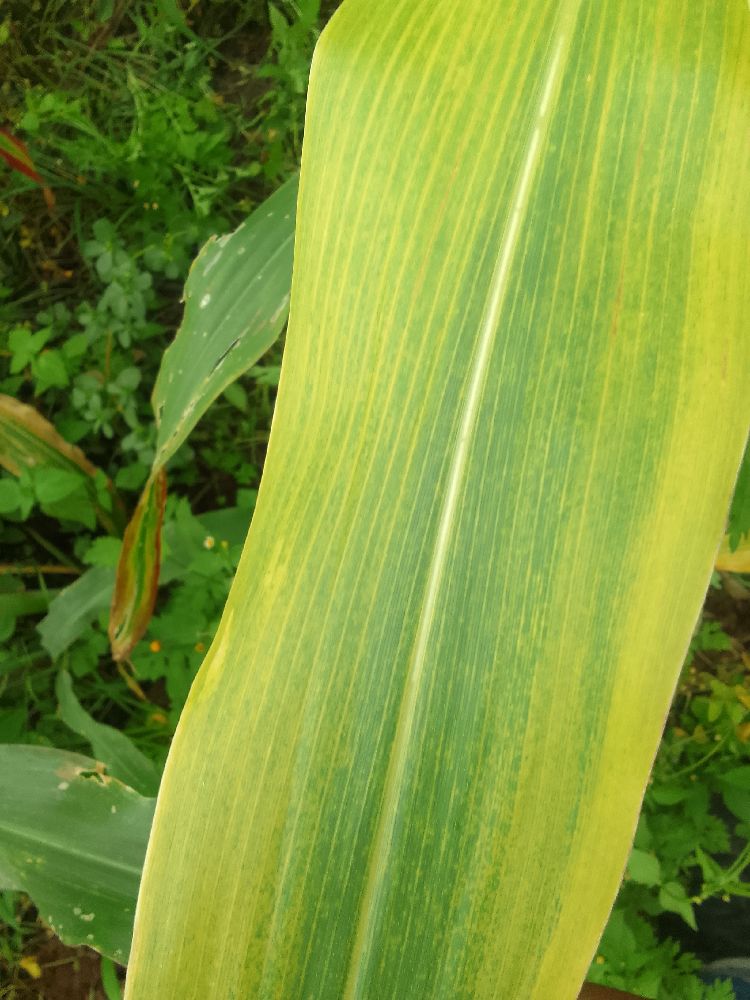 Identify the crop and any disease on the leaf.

maize, maize lethal necrosis
